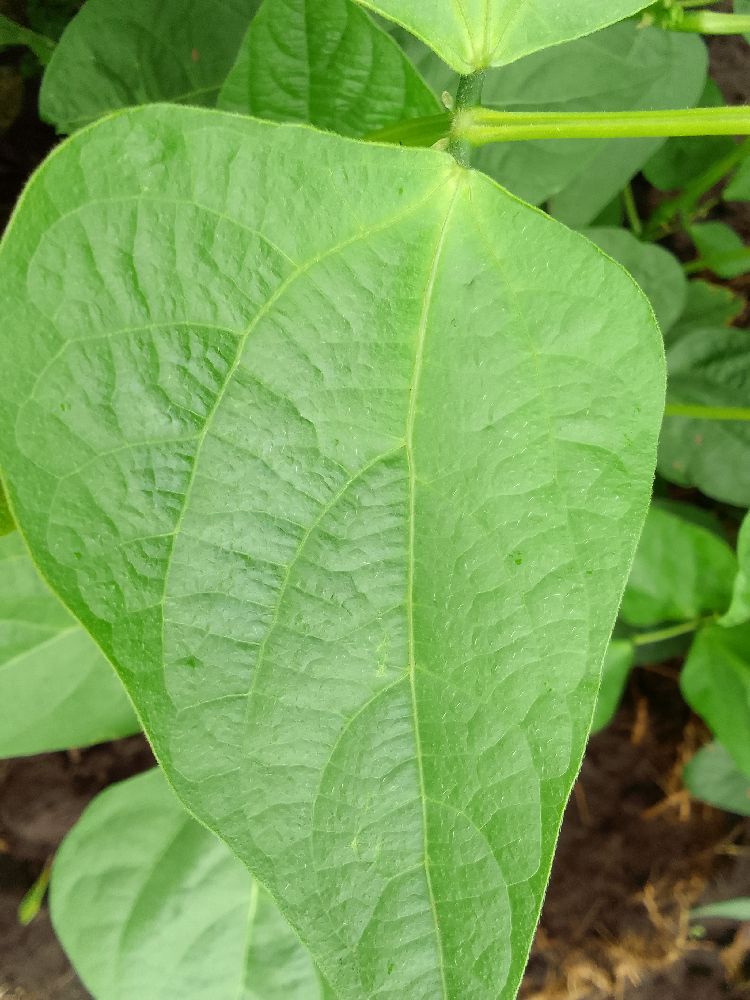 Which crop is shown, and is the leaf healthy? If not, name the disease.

common bean, healthy
